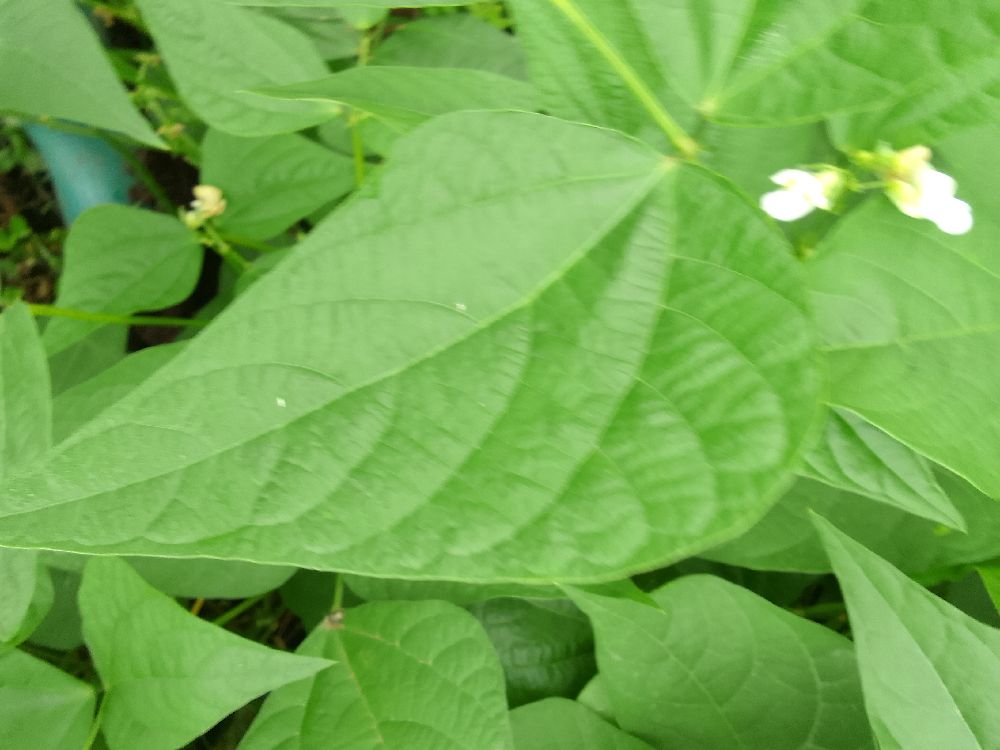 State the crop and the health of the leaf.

common bean, healthy
